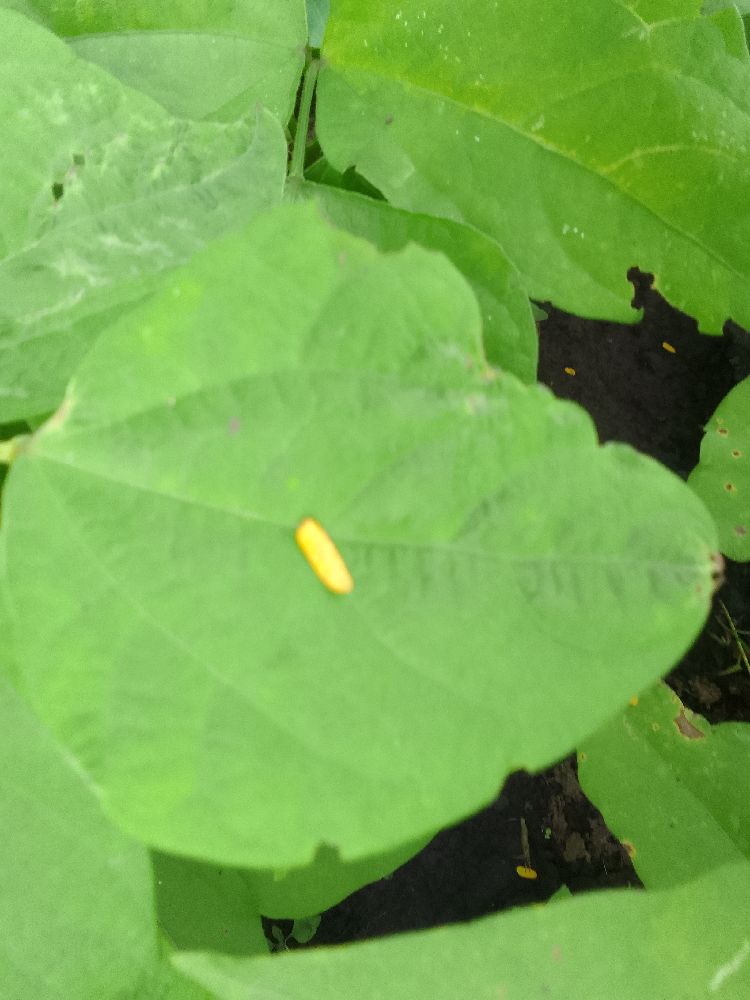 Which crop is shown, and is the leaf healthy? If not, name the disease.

common bean, healthy
